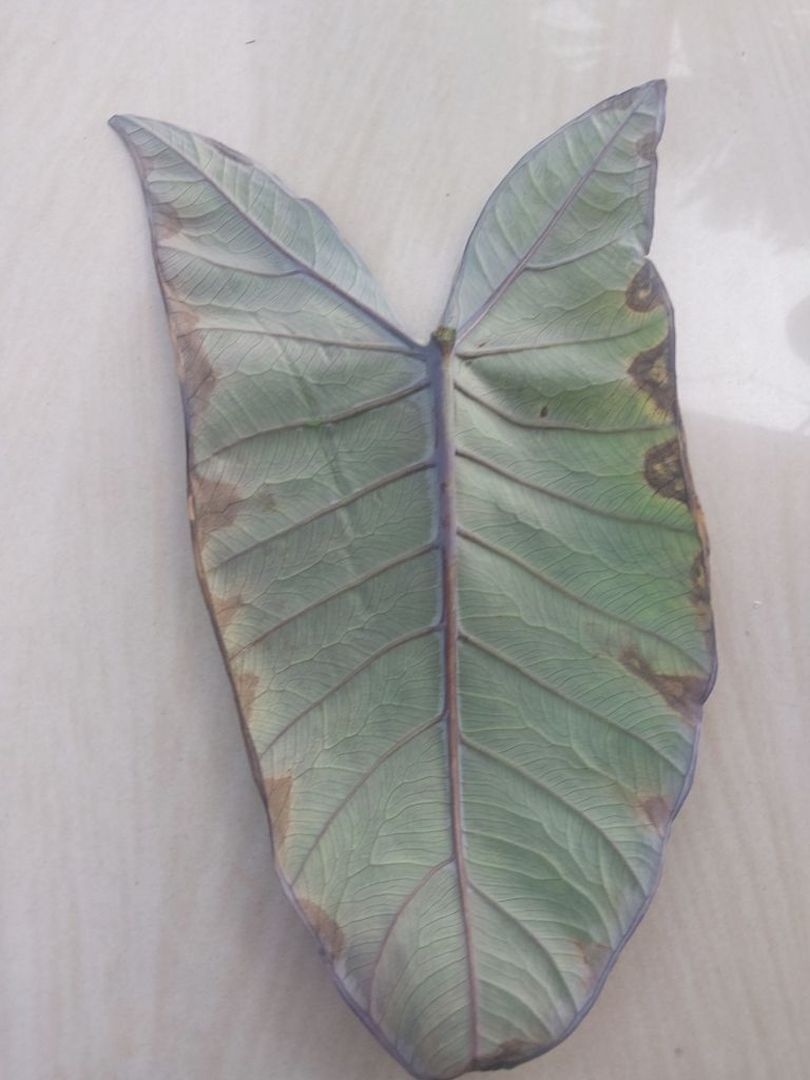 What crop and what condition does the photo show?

taro, leaf blight
